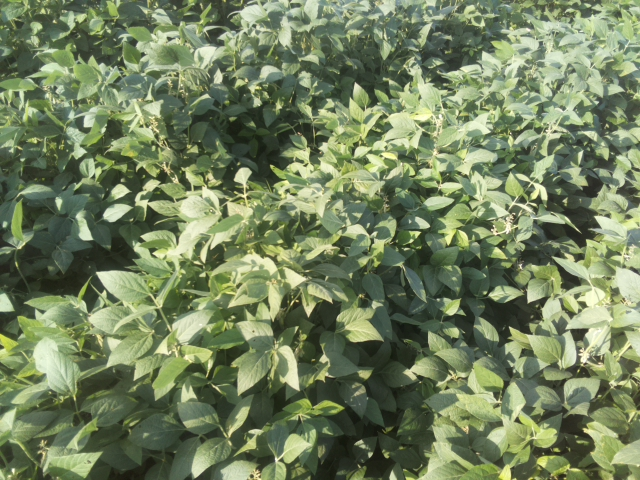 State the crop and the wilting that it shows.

soybean, leaves with no wilting
